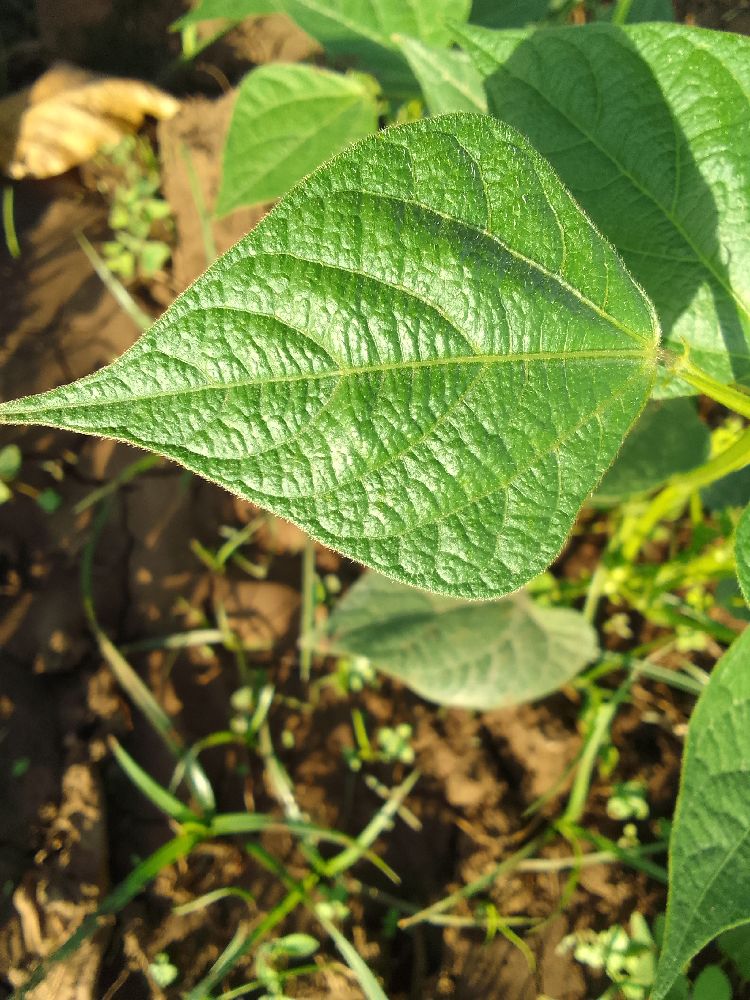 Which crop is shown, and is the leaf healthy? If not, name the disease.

common bean, healthy
